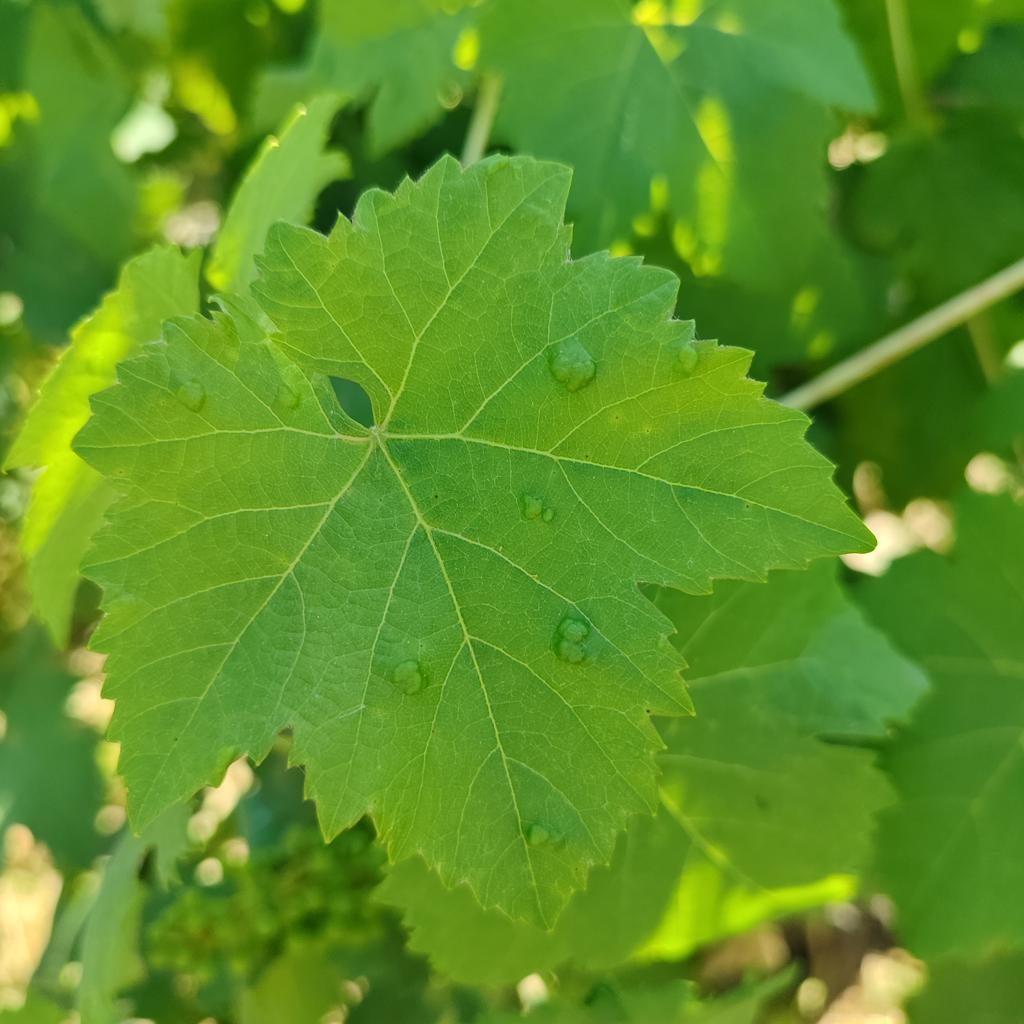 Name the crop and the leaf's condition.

grapevine, erineum mite
